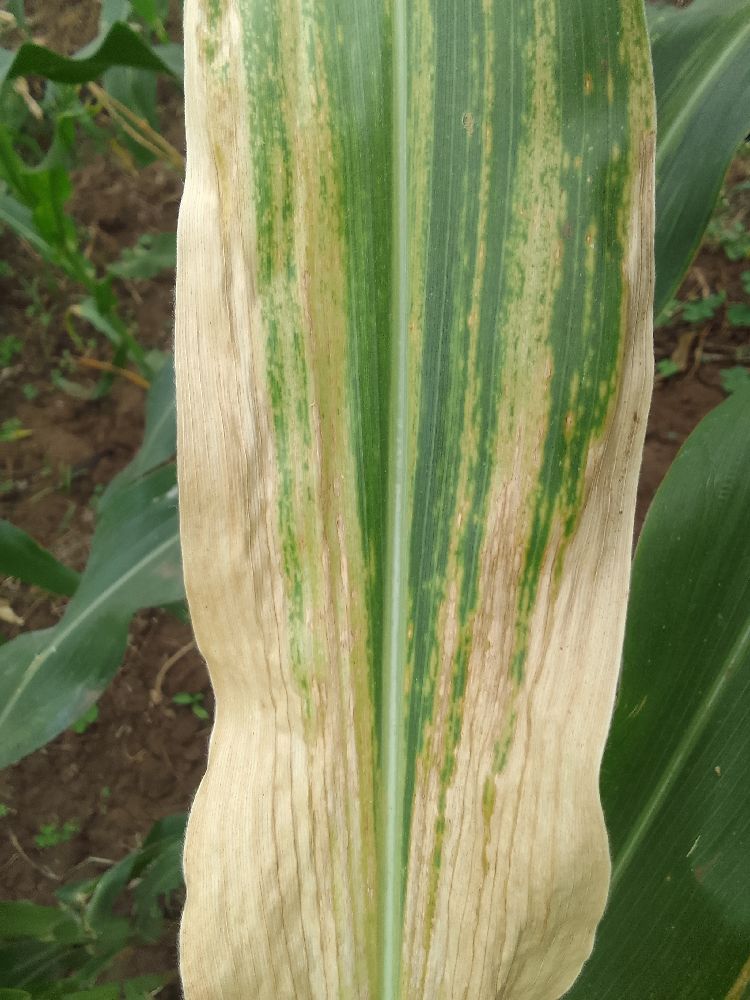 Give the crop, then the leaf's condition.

maize, maize lethal necrosis
